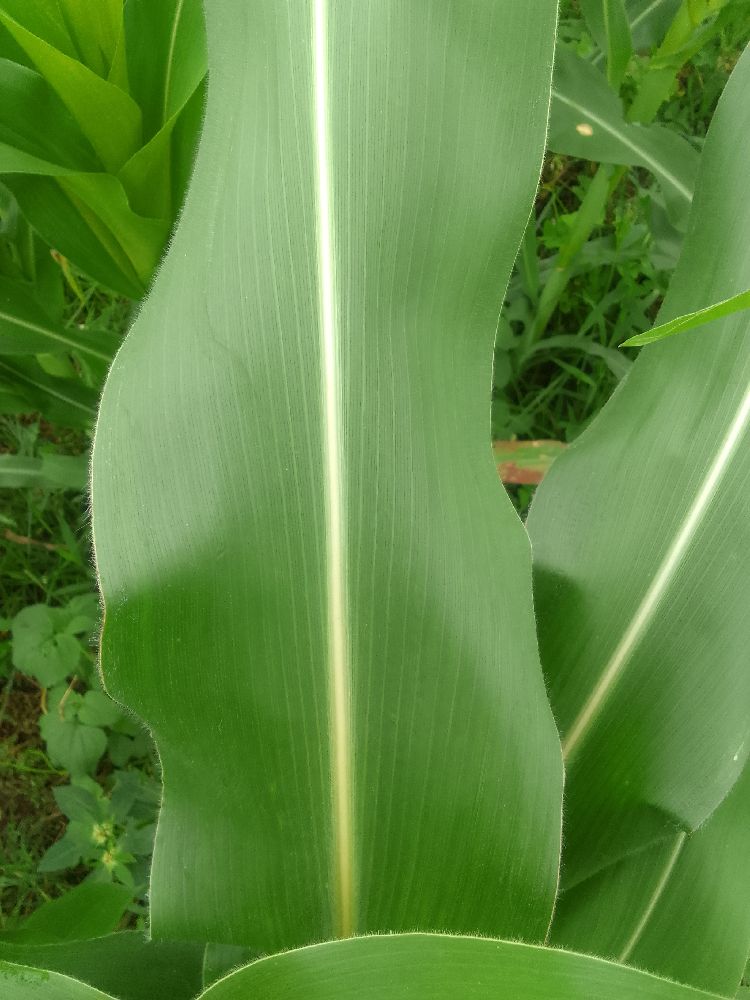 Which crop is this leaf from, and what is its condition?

maize, healthy
